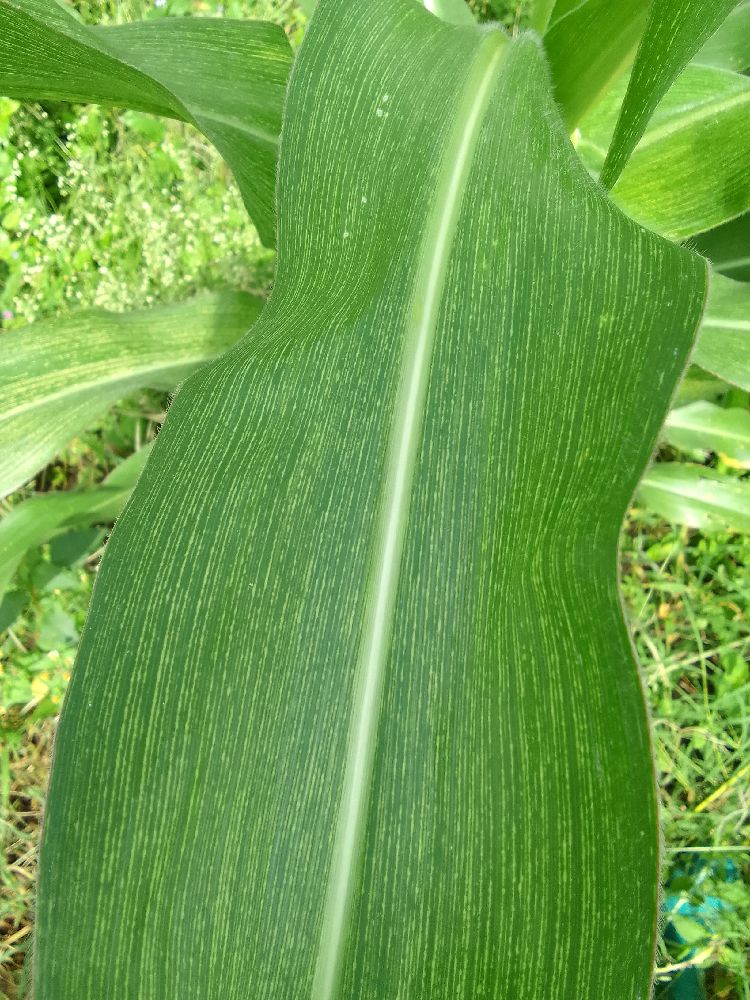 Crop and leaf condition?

maize, maize streak virus
